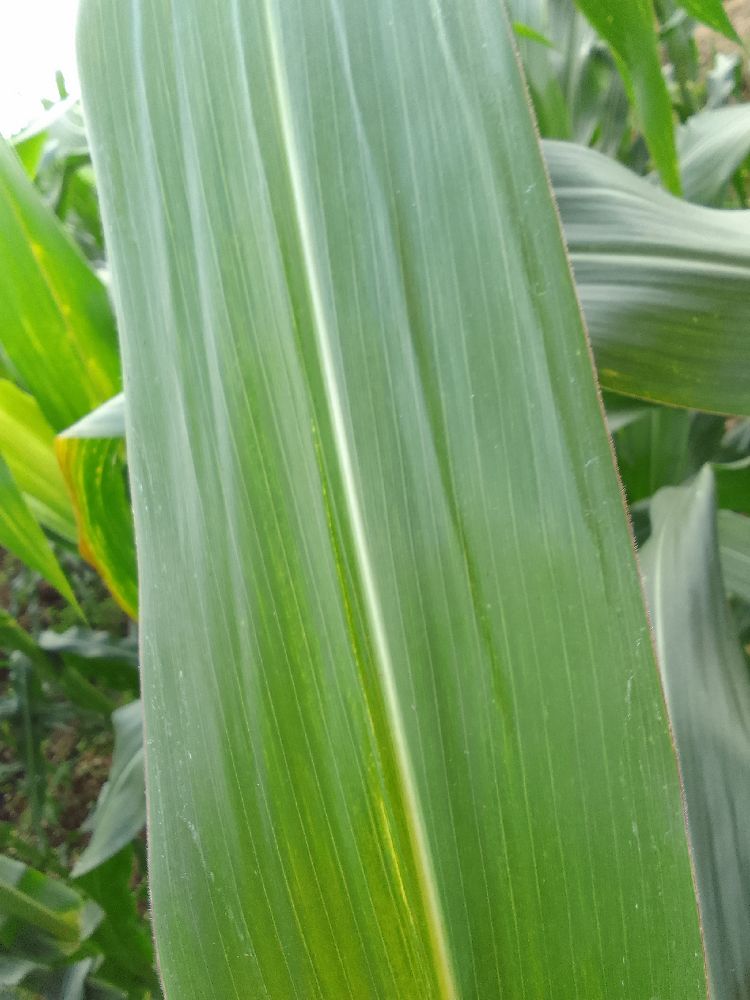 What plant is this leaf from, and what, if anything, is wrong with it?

maize, healthy
